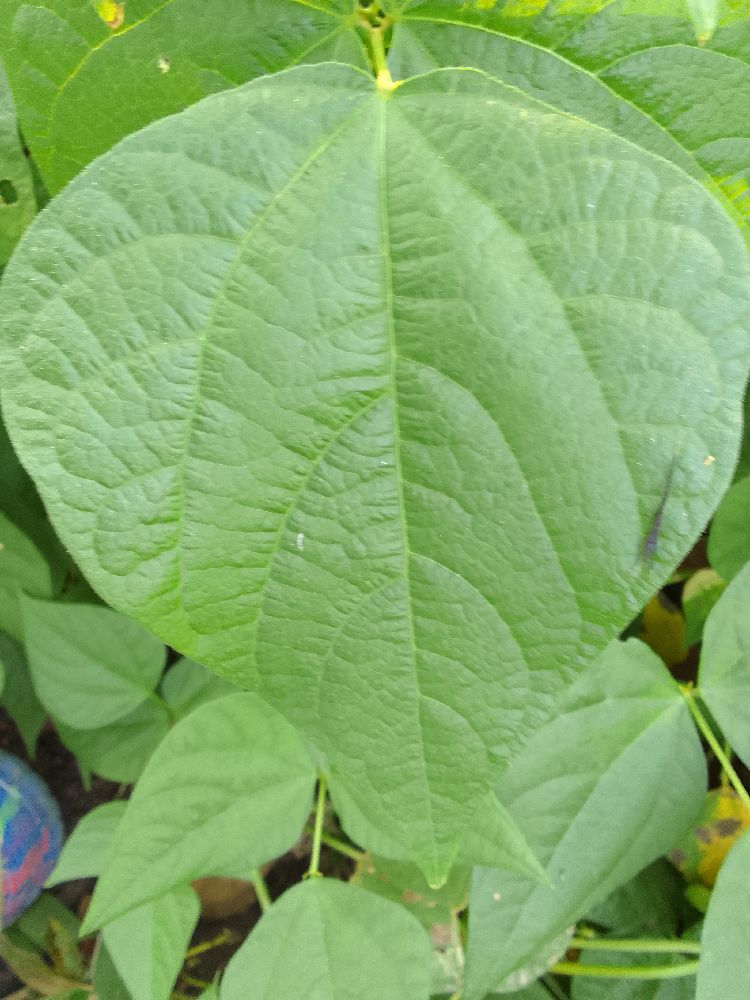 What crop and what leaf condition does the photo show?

common bean, healthy
